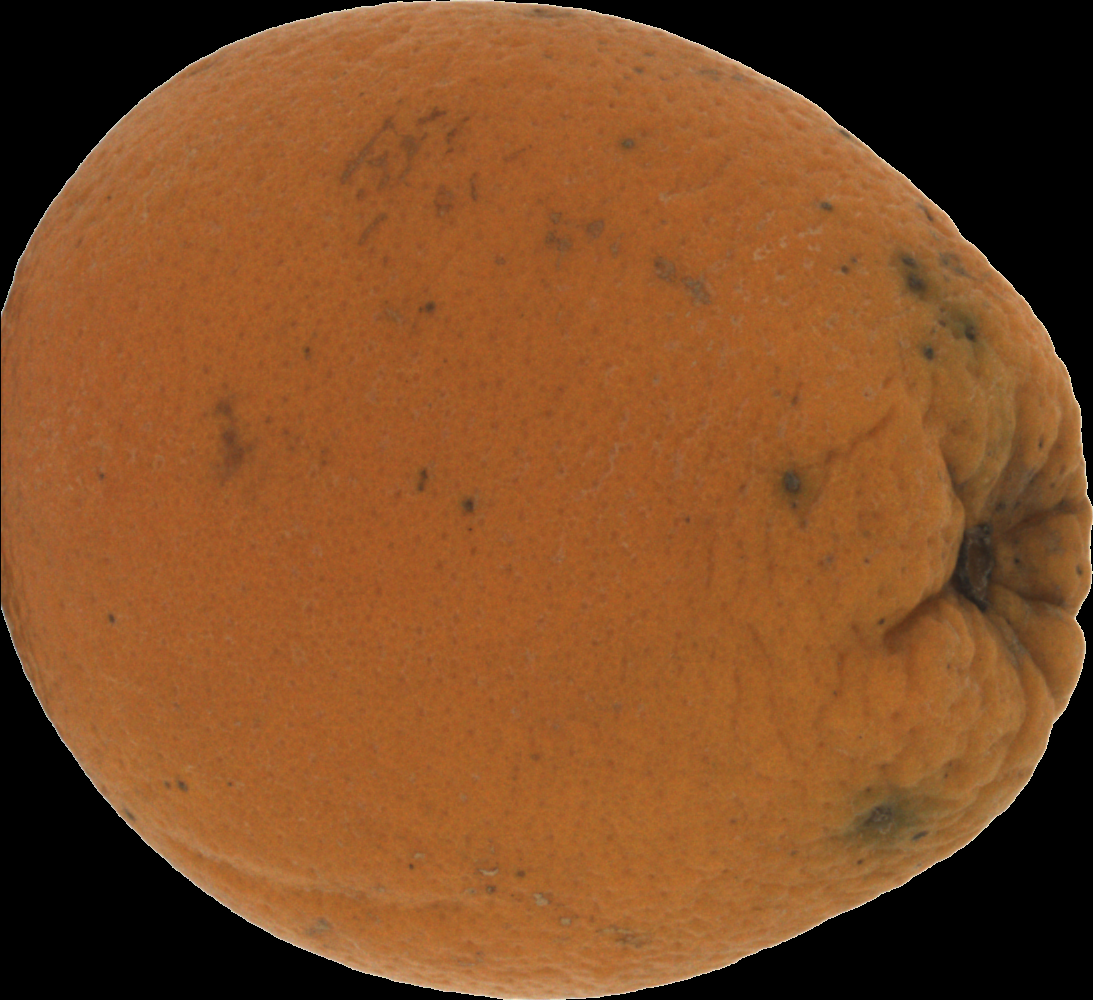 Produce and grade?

orange, bad
